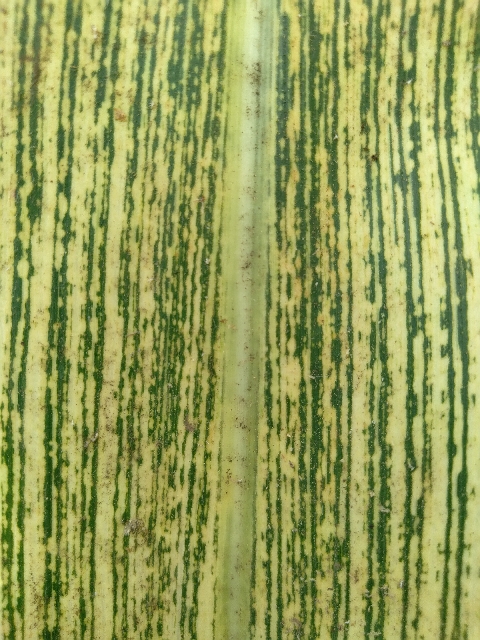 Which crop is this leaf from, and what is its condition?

maize, maize streak virus
